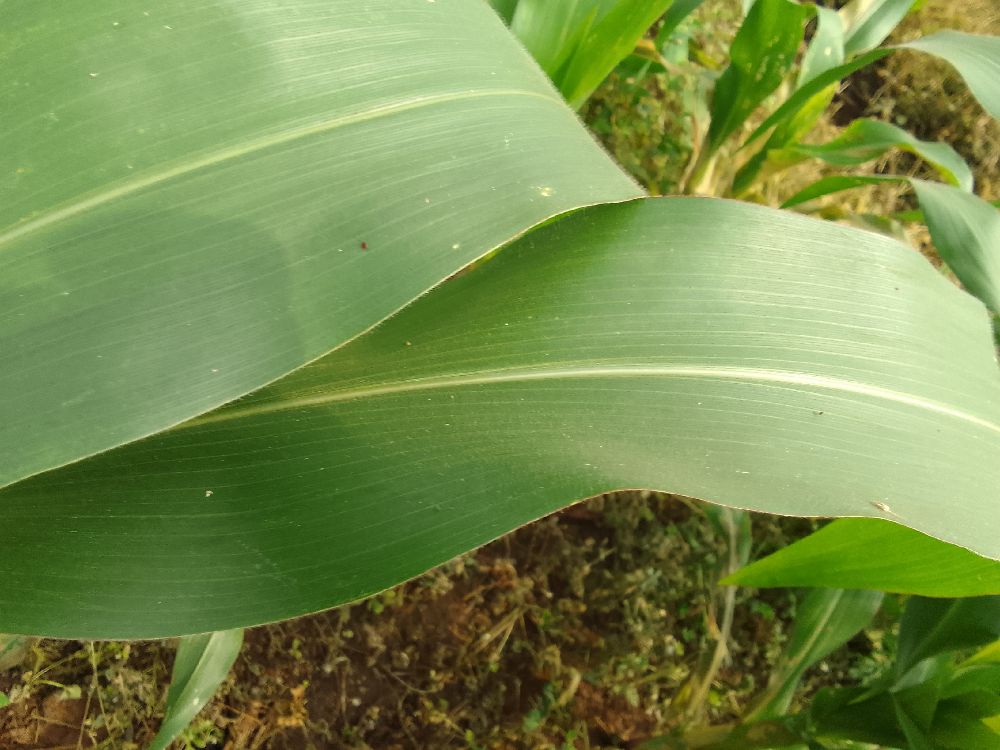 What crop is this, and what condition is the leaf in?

maize, healthy
